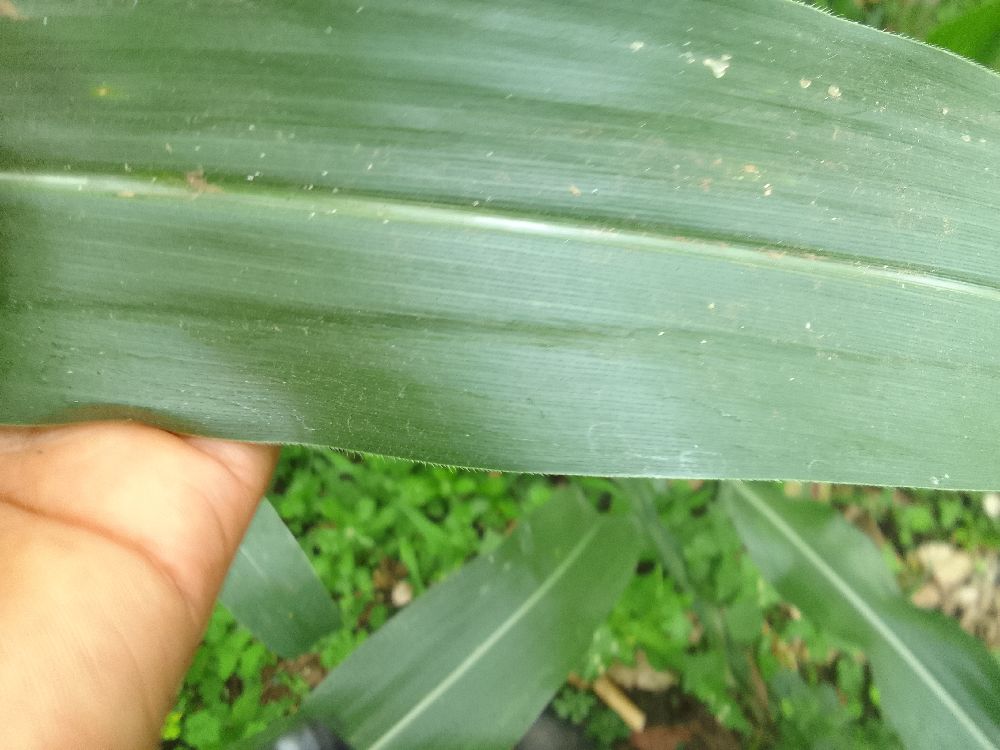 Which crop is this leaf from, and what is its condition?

maize, healthy
